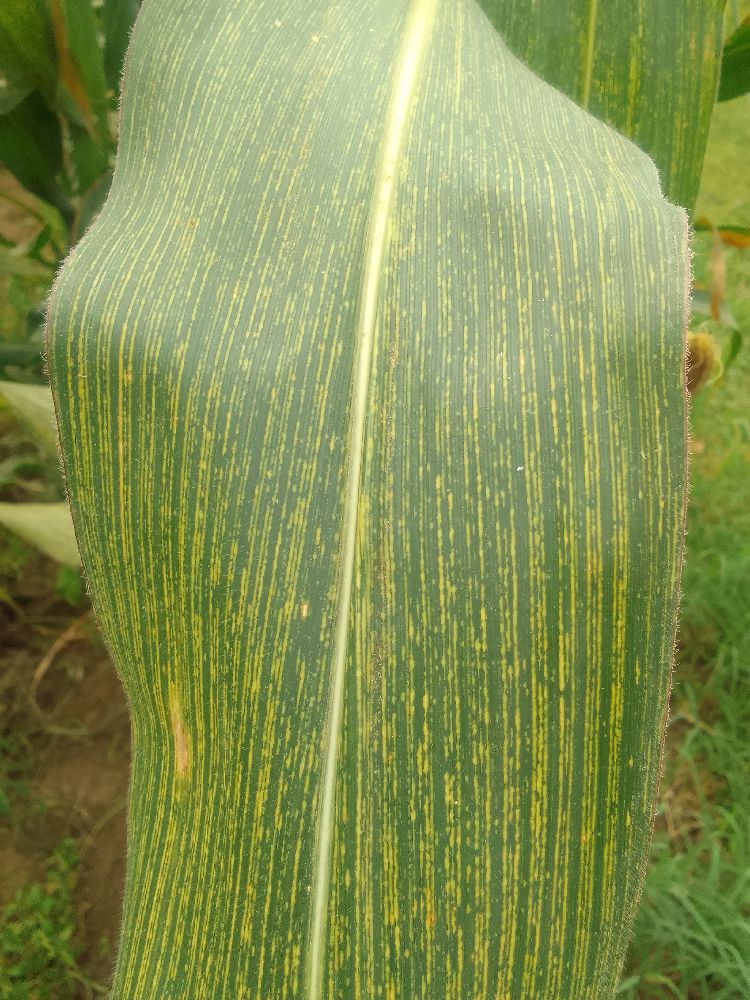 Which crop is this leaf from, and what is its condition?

maize, maize streak virus
